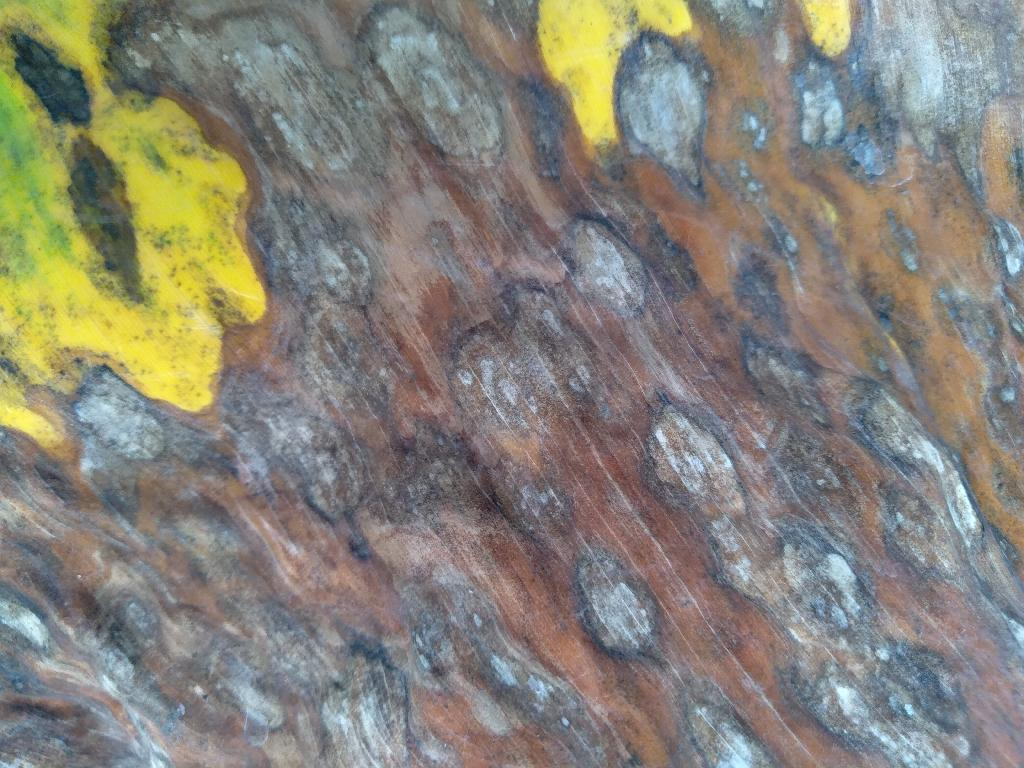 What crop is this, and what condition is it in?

banana, black sigatoka
